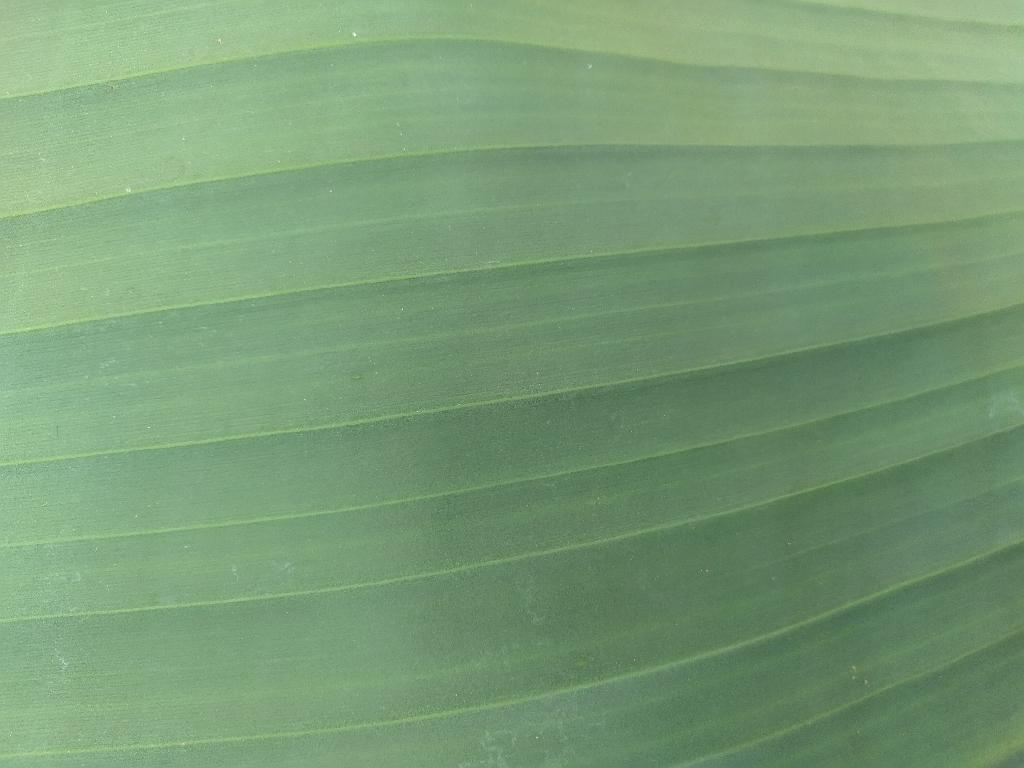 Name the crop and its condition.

banana, healthy
